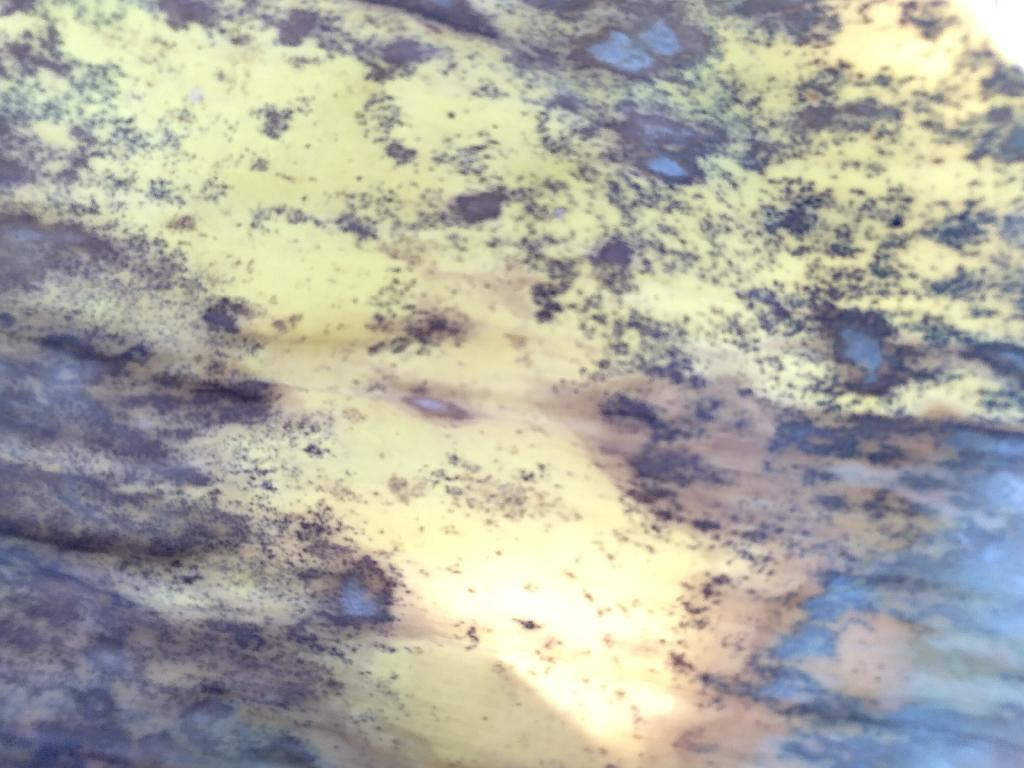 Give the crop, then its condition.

banana, black sigatoka
